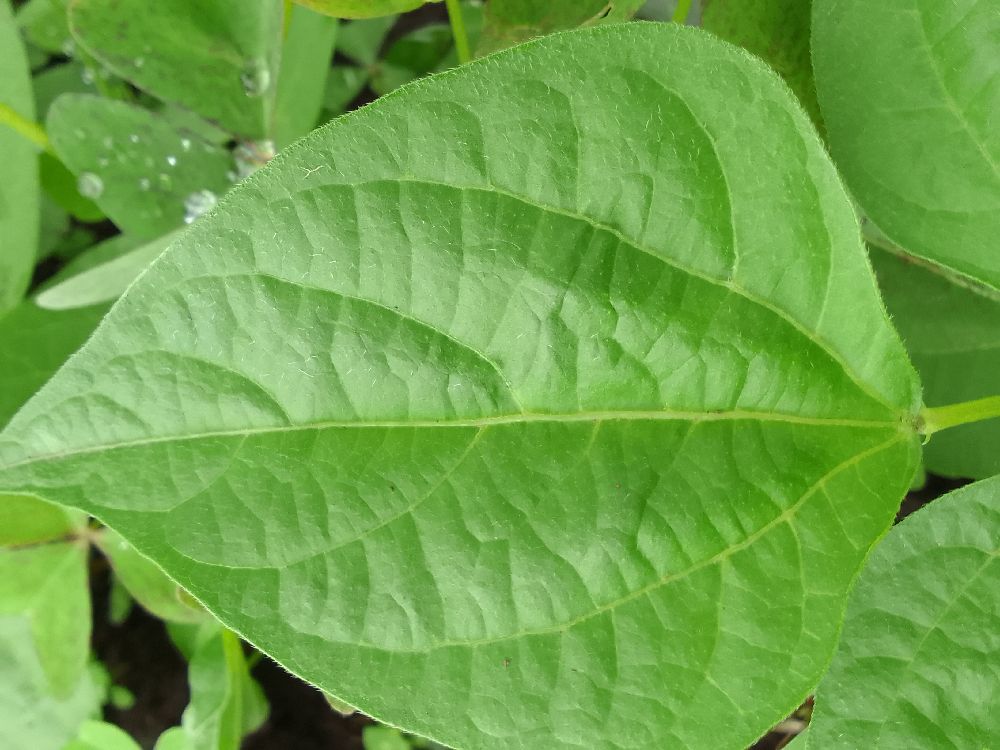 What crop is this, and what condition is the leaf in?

common bean, healthy
